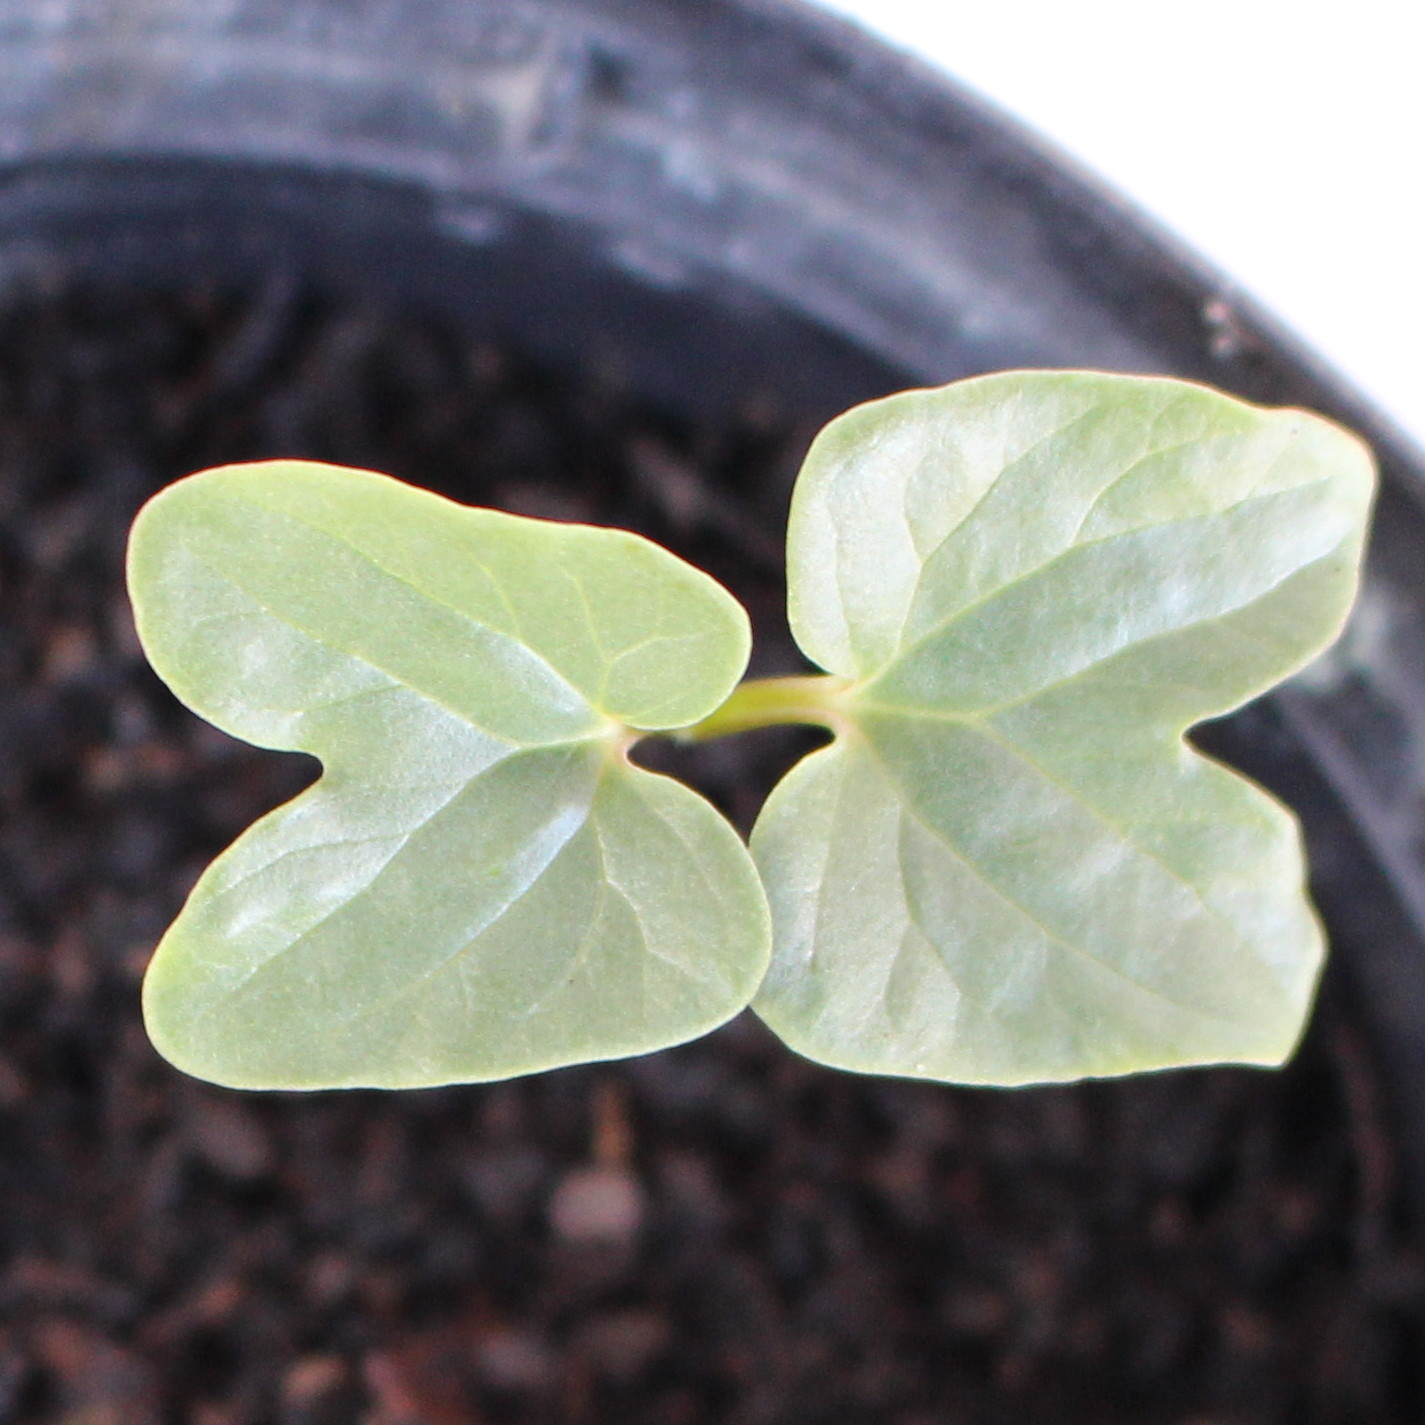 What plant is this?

Convolvulus arvensis
